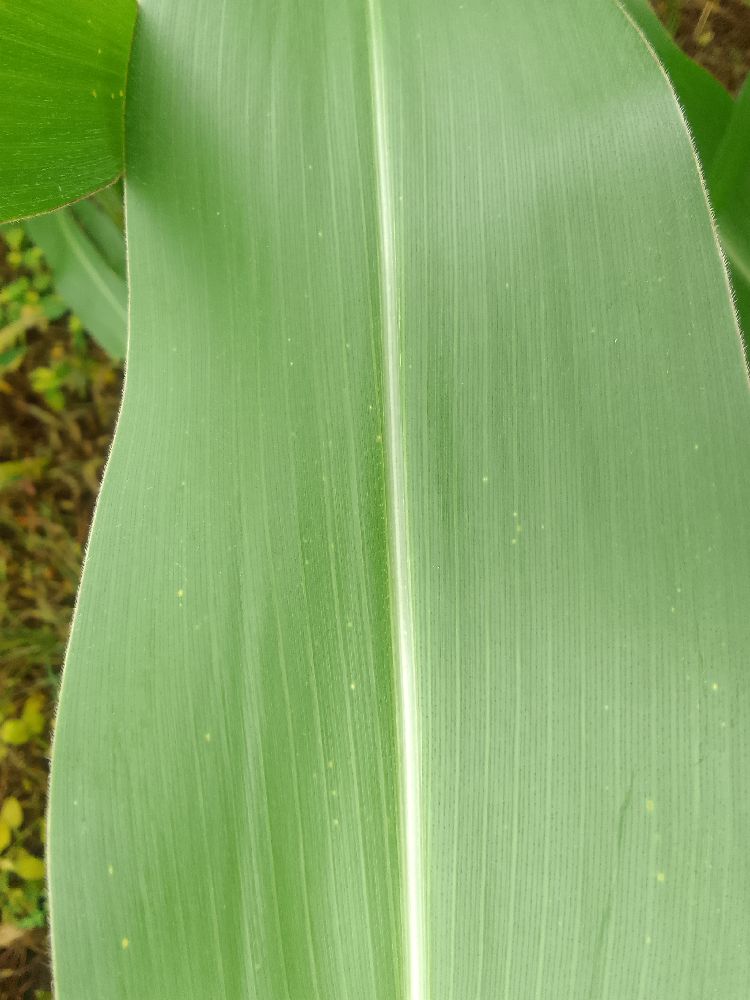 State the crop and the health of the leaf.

maize, healthy
